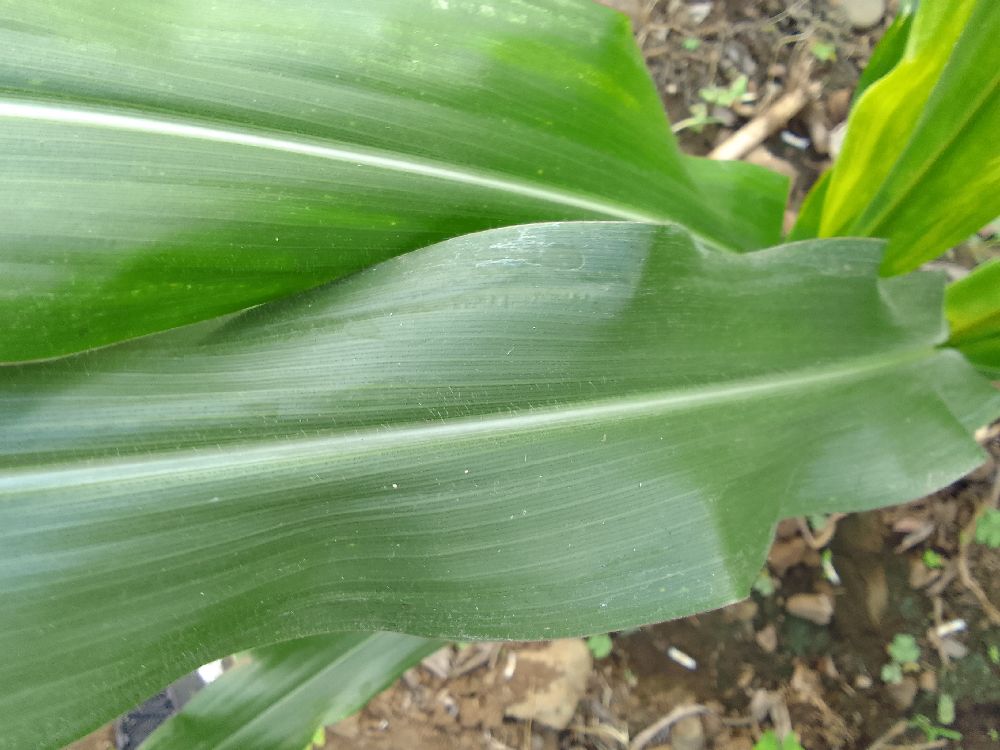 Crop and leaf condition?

maize, healthy
